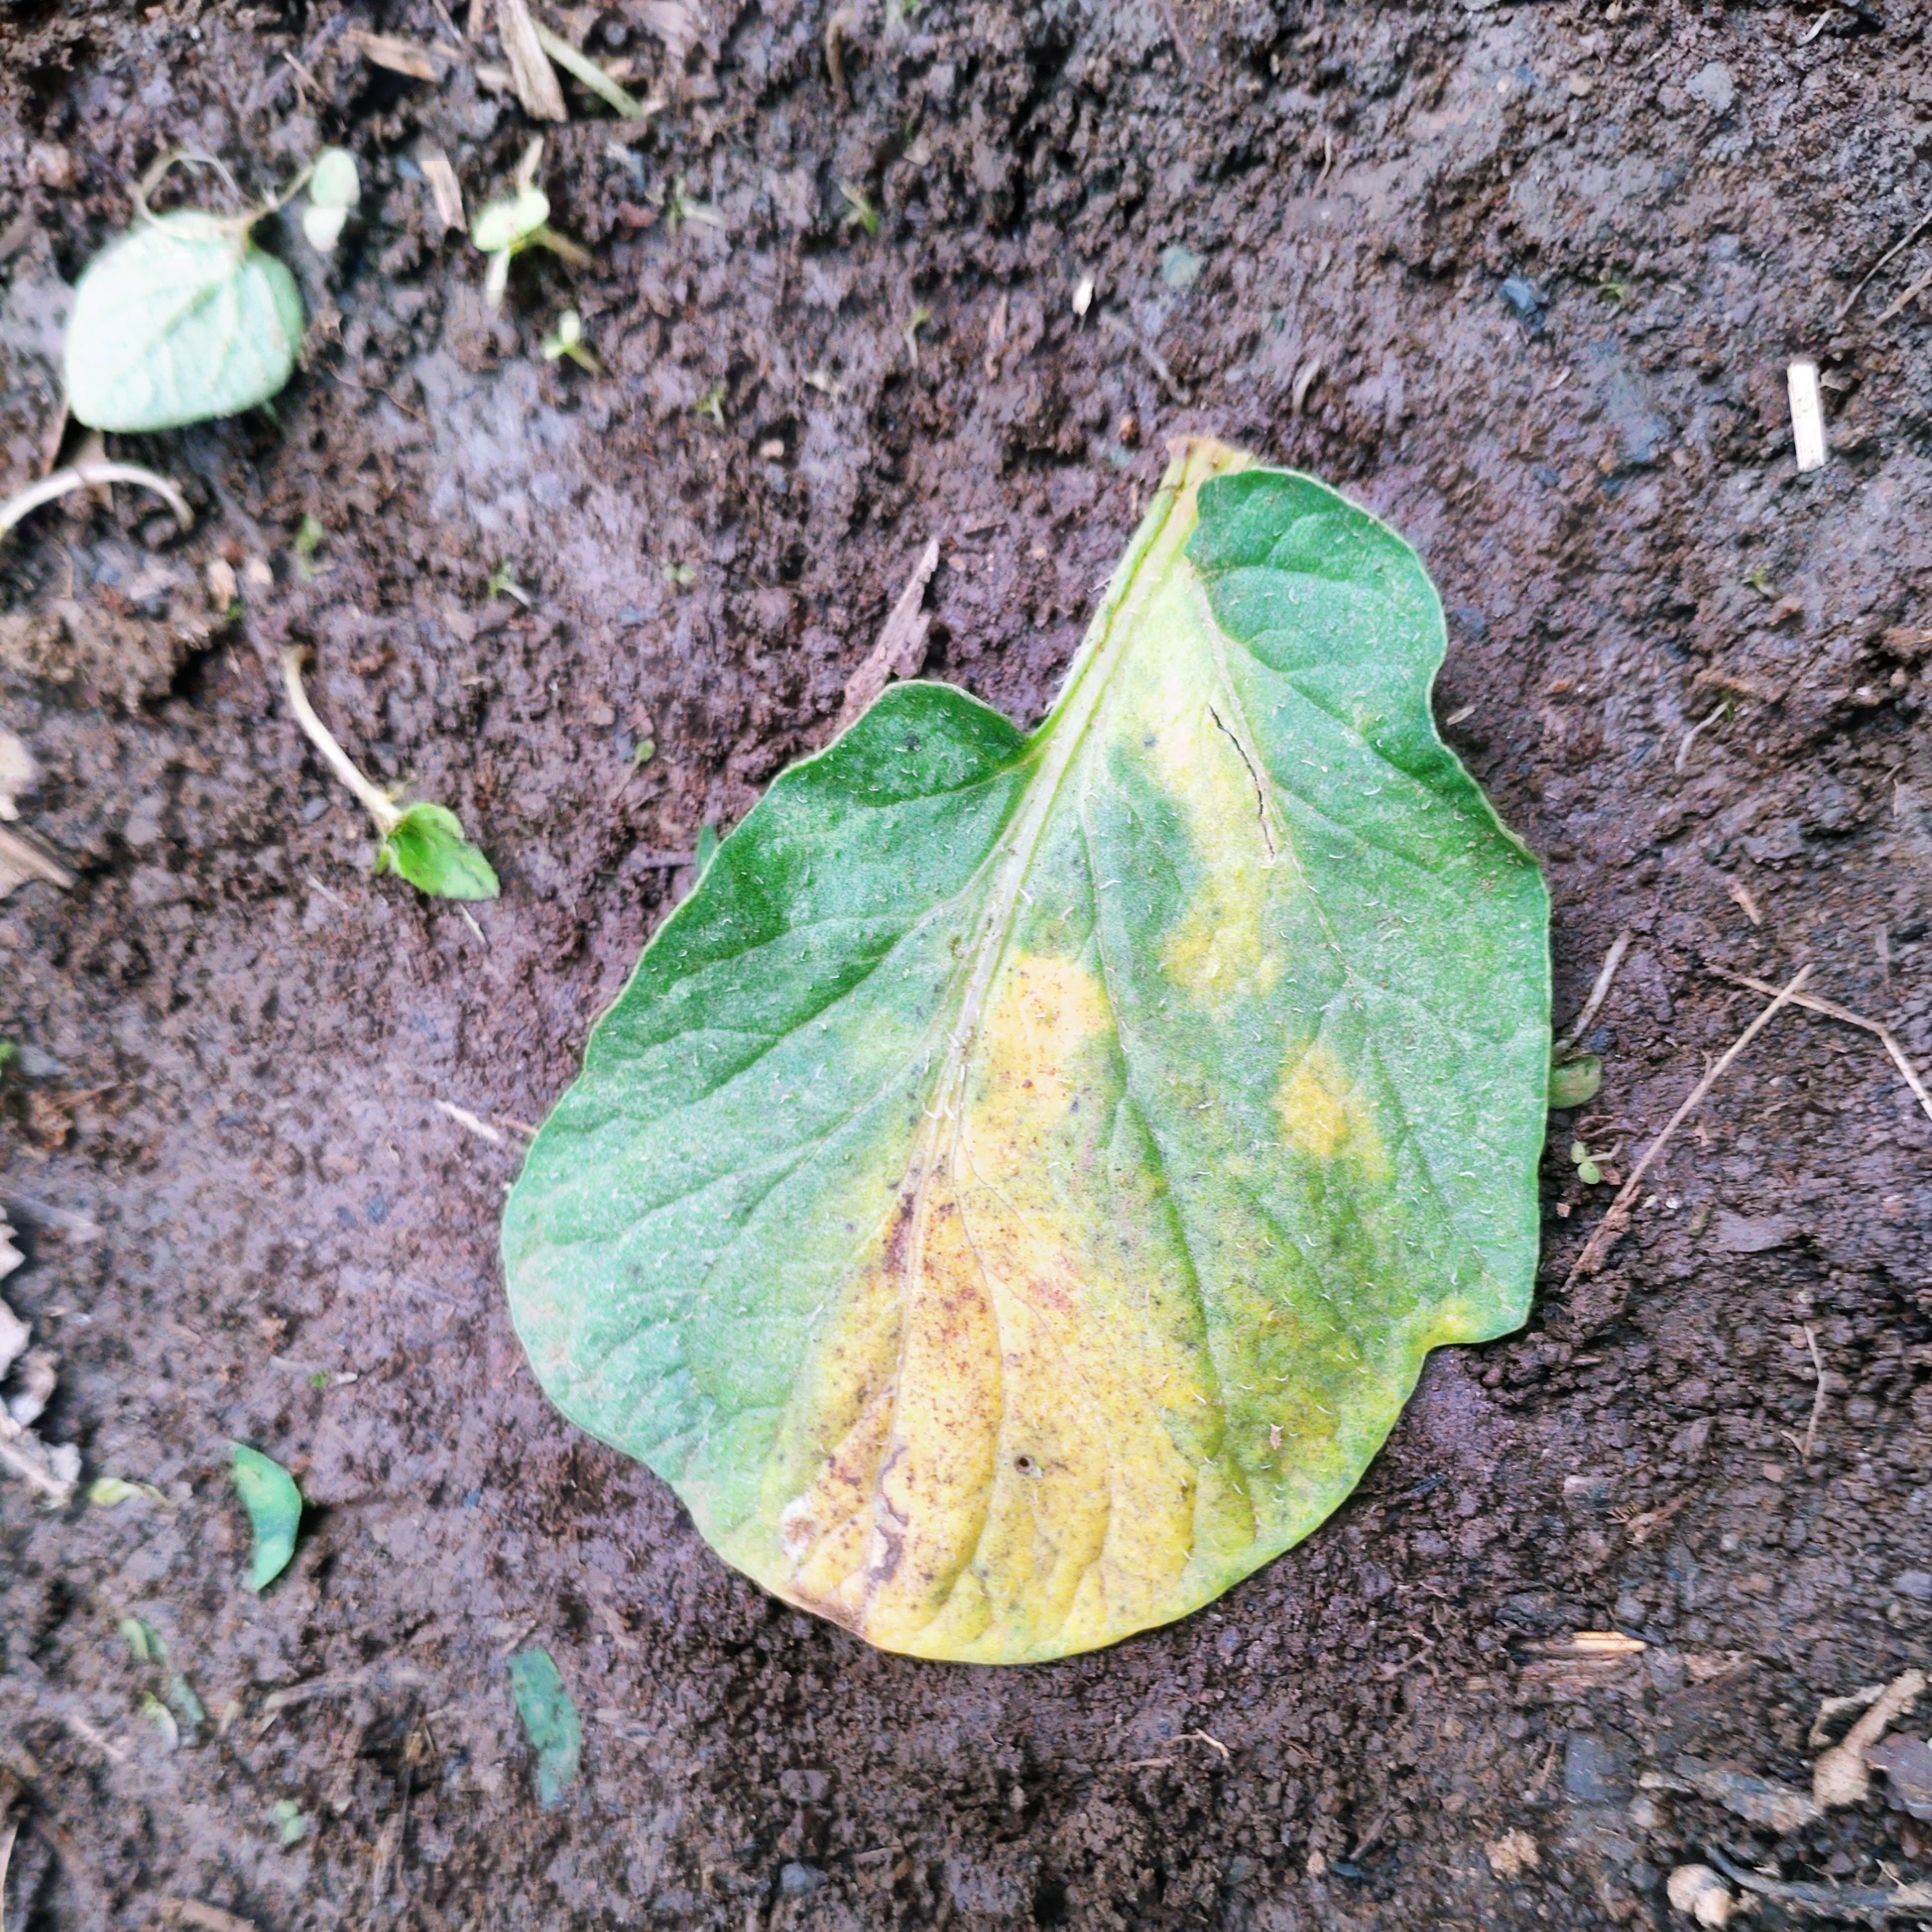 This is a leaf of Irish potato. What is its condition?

late blight
